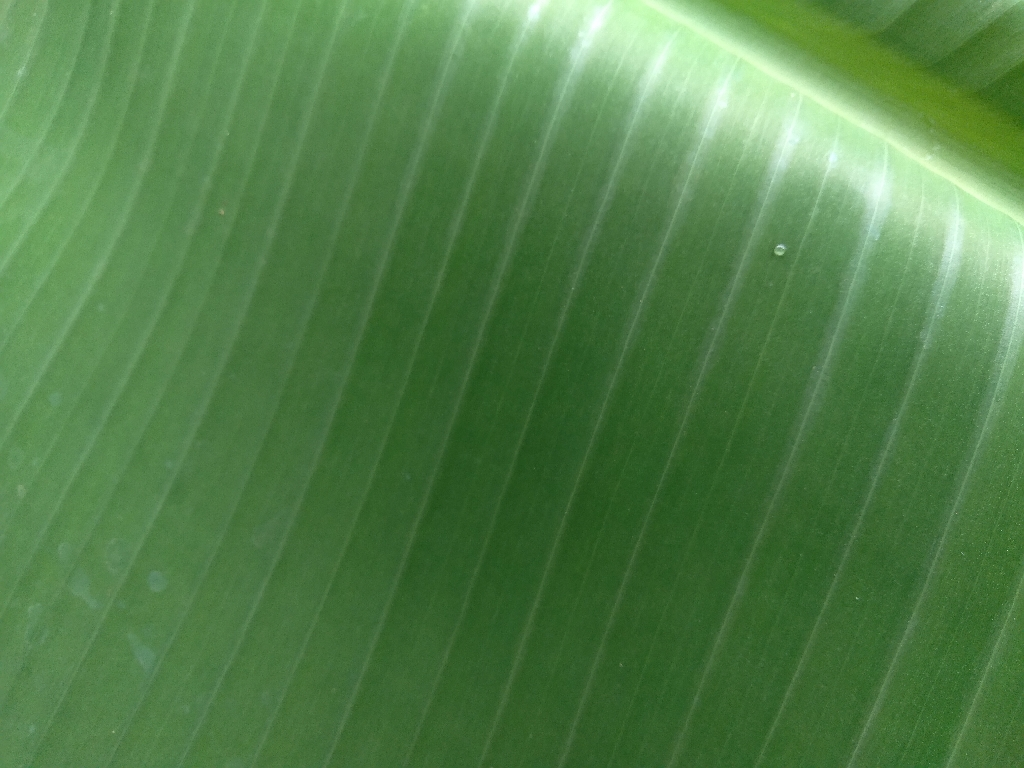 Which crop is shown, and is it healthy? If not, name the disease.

banana, healthy
